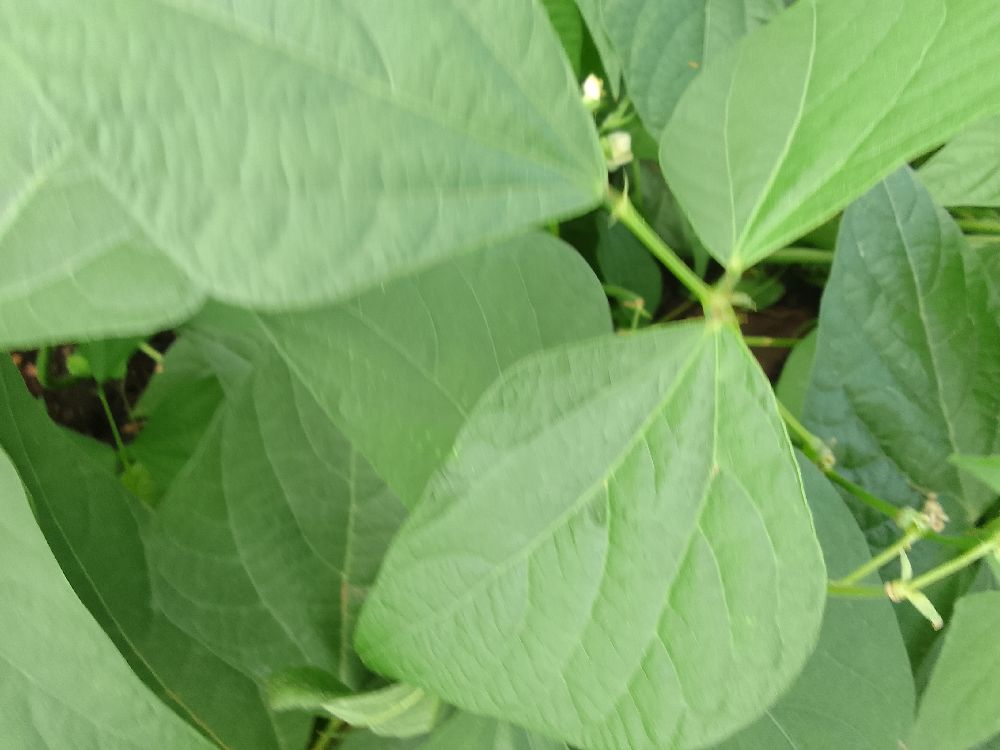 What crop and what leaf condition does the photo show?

common bean, healthy
